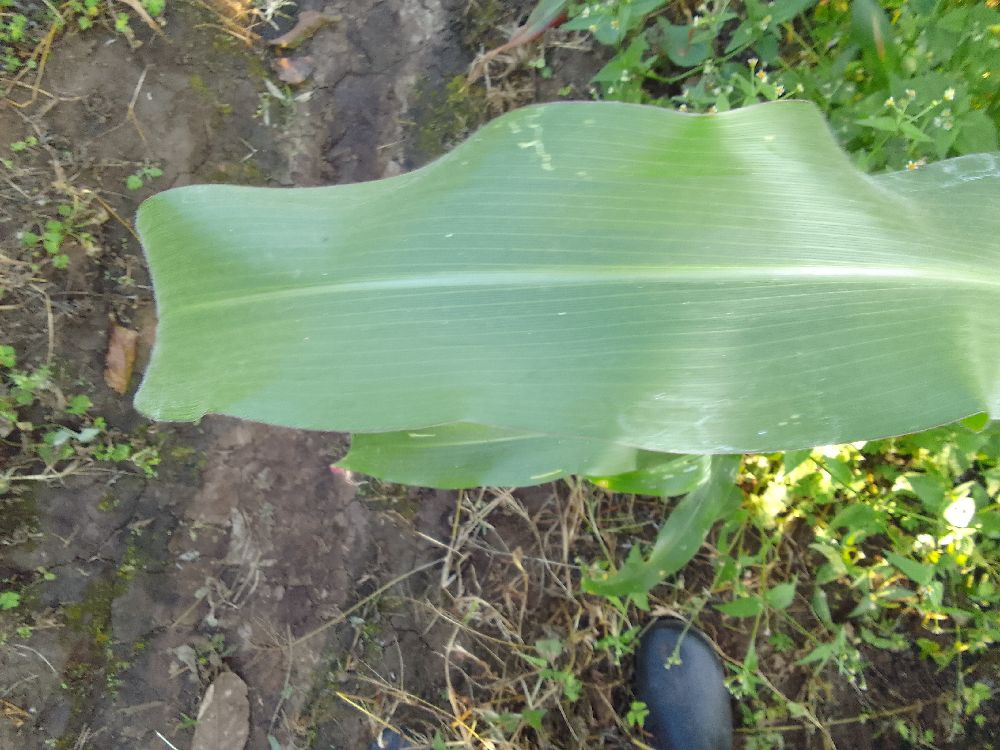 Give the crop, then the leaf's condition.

maize, healthy
